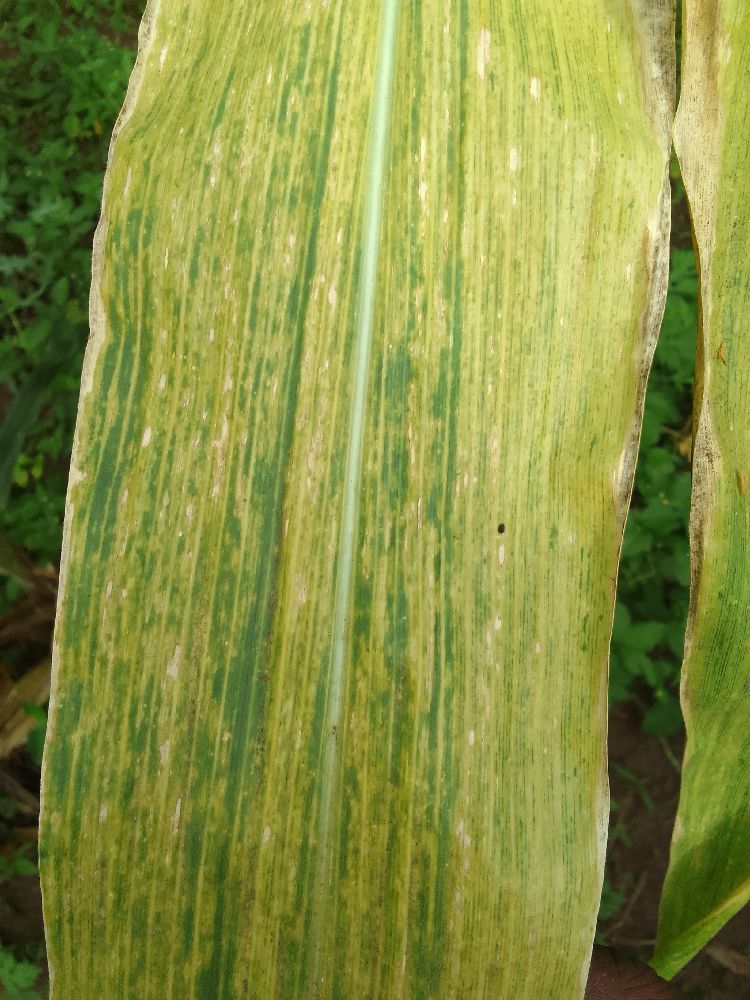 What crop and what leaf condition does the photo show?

maize, maize lethal necrosis
